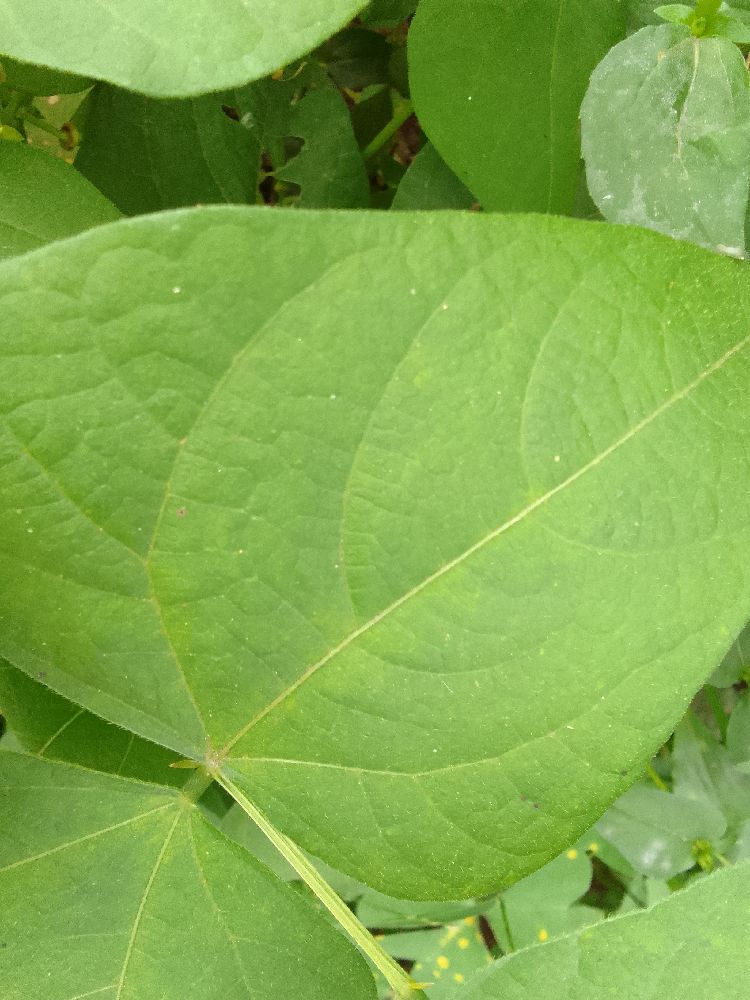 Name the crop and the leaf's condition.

common bean, healthy
